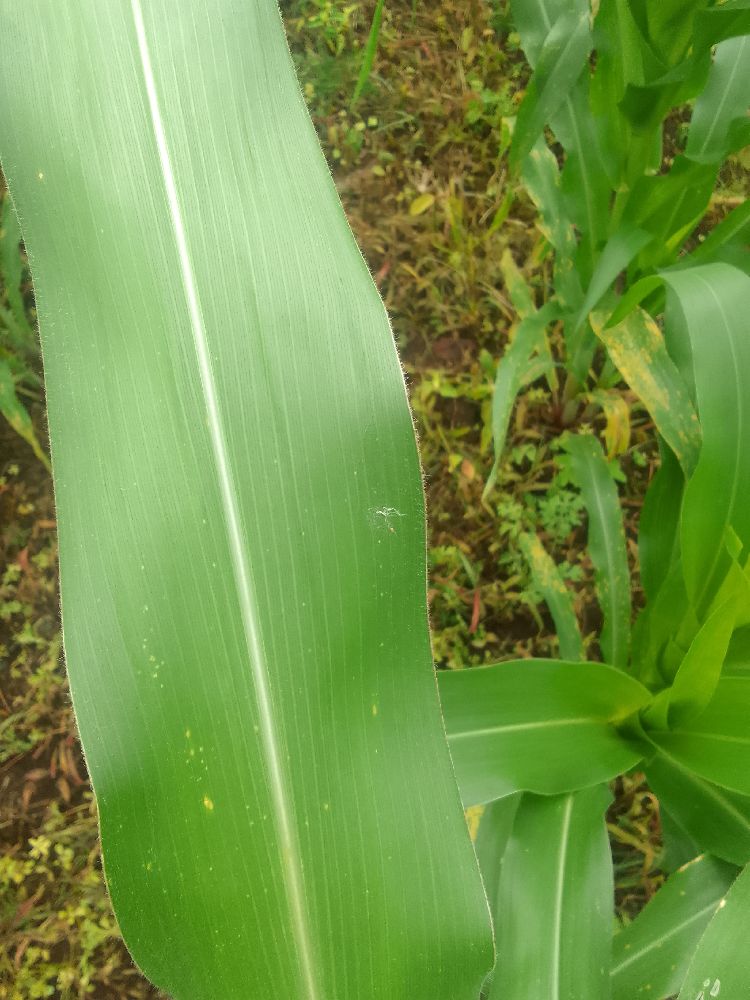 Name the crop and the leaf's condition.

maize, healthy
